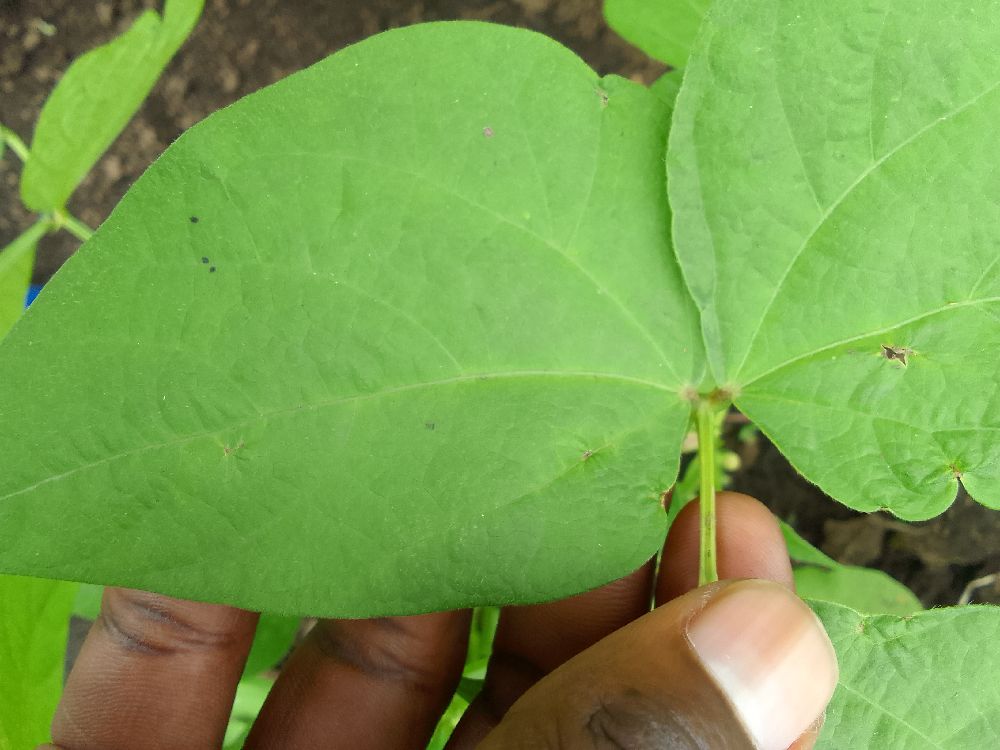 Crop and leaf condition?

common bean, healthy
